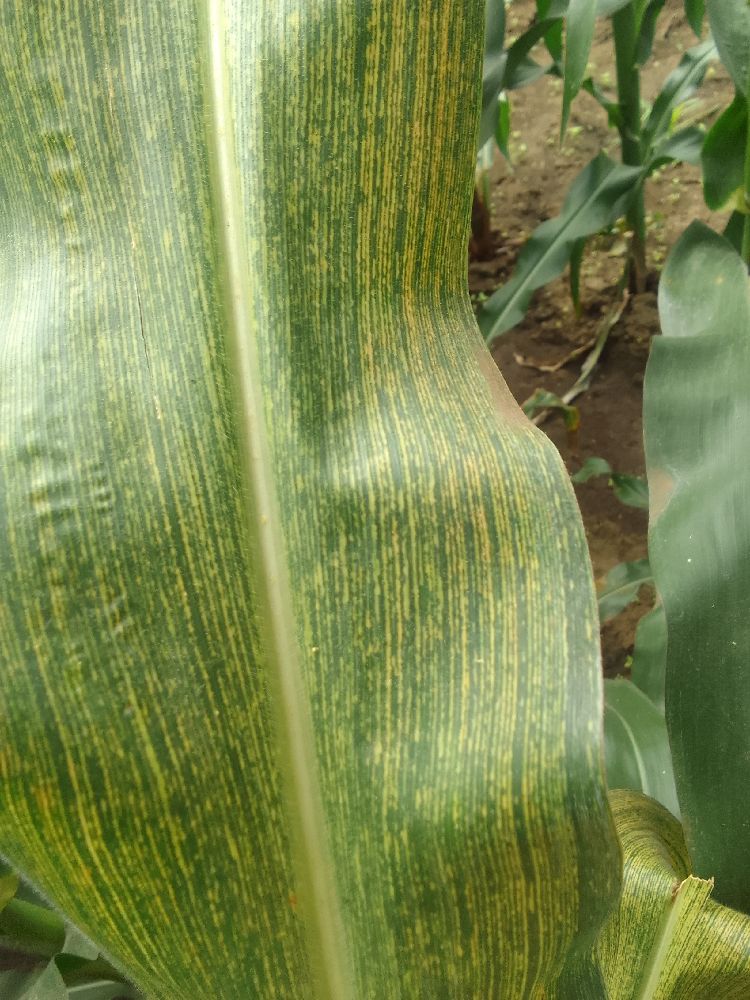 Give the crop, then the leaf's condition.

maize, maize streak virus
